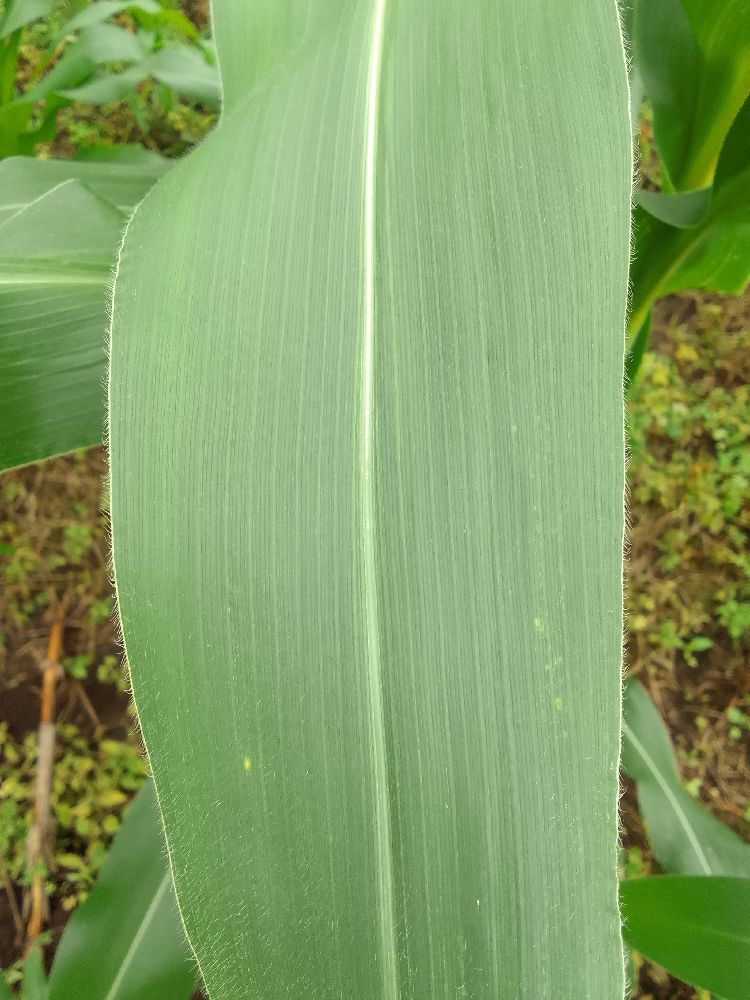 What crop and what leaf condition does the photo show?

maize, healthy
